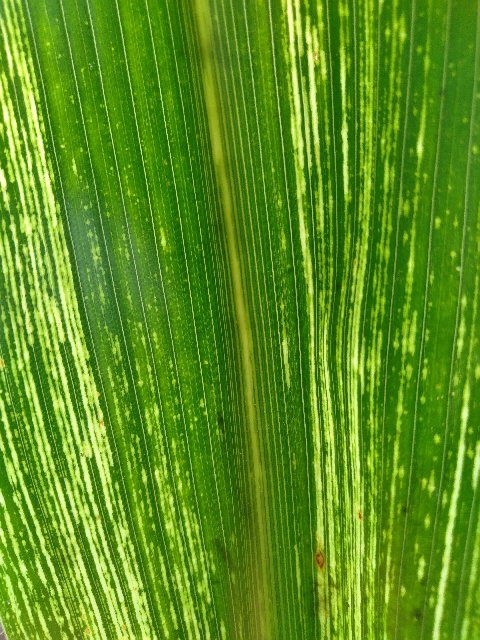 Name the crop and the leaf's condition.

maize, maize streak virus
